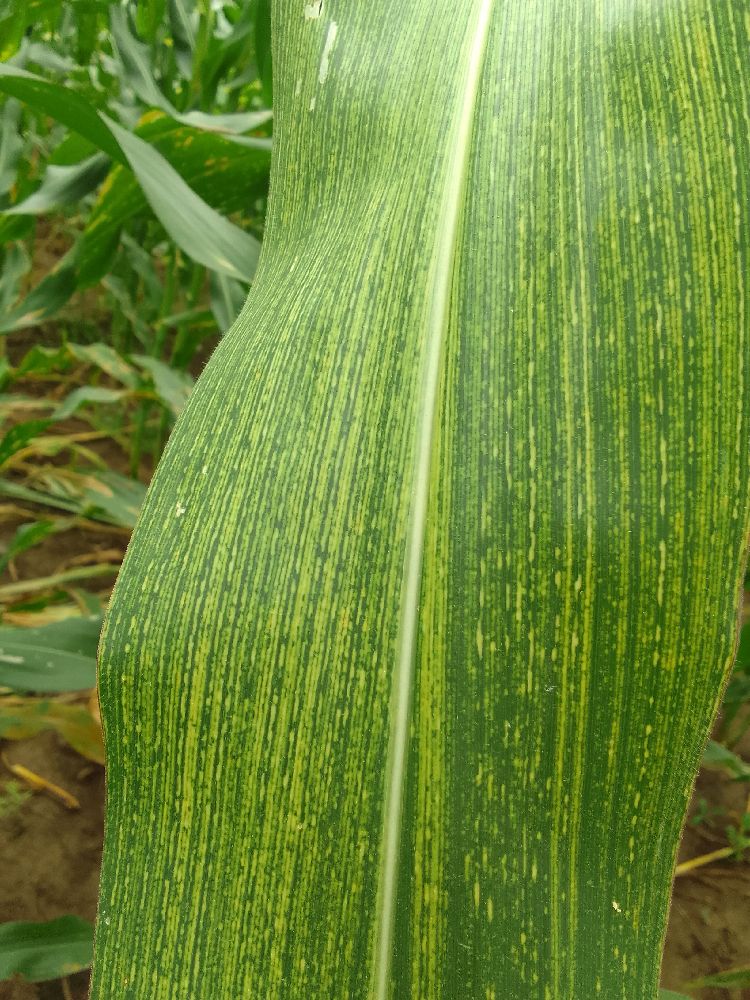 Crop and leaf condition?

maize, maize streak virus
